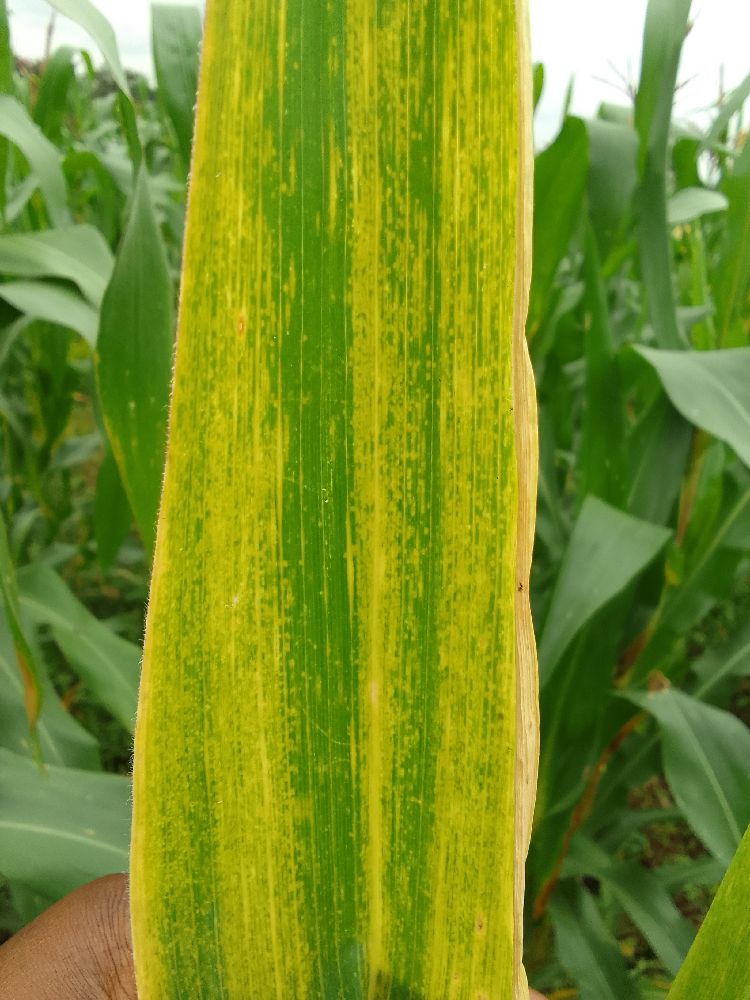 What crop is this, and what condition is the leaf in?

maize, maize lethal necrosis
